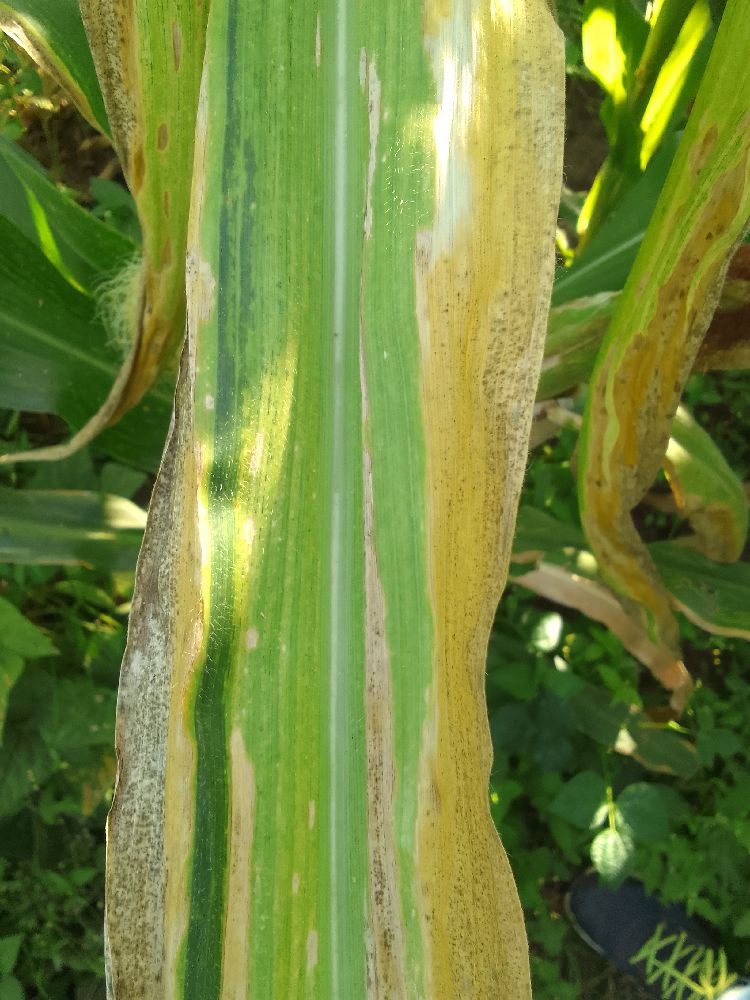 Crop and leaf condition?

maize, maize lethal necrosis
